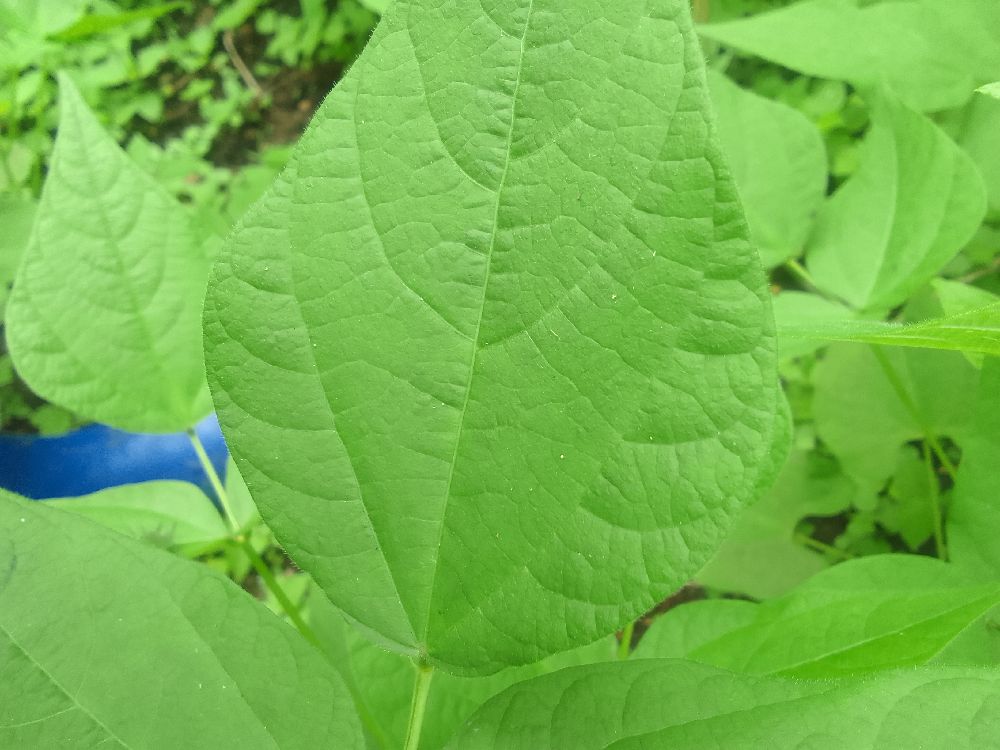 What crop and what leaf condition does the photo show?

common bean, healthy
